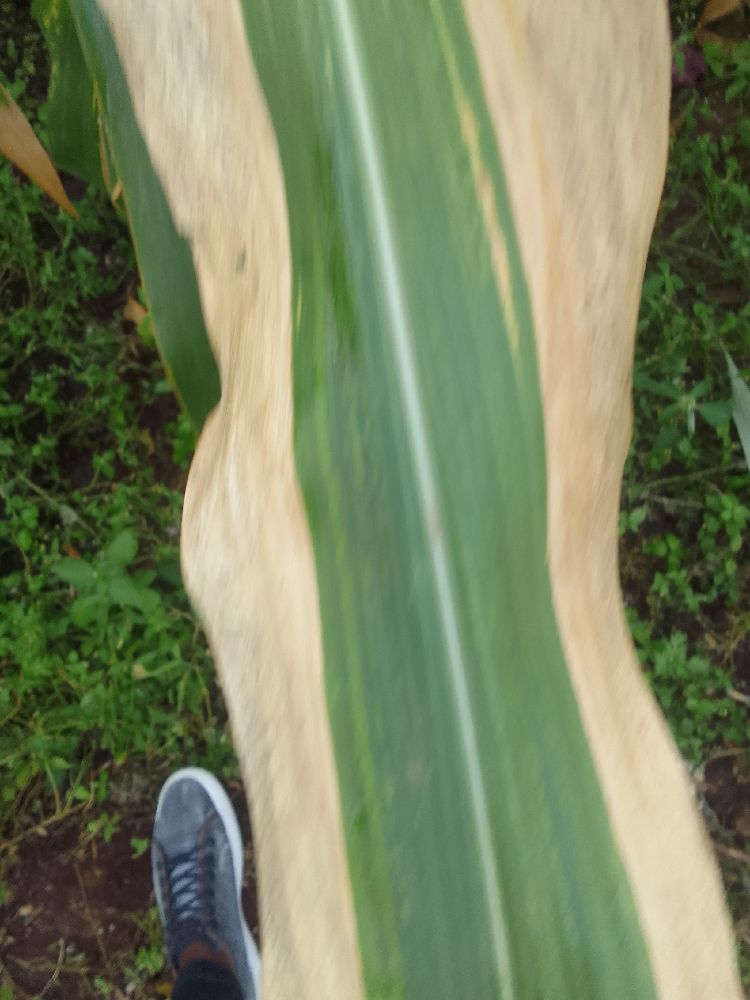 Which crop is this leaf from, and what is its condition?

maize, maize lethal necrosis
